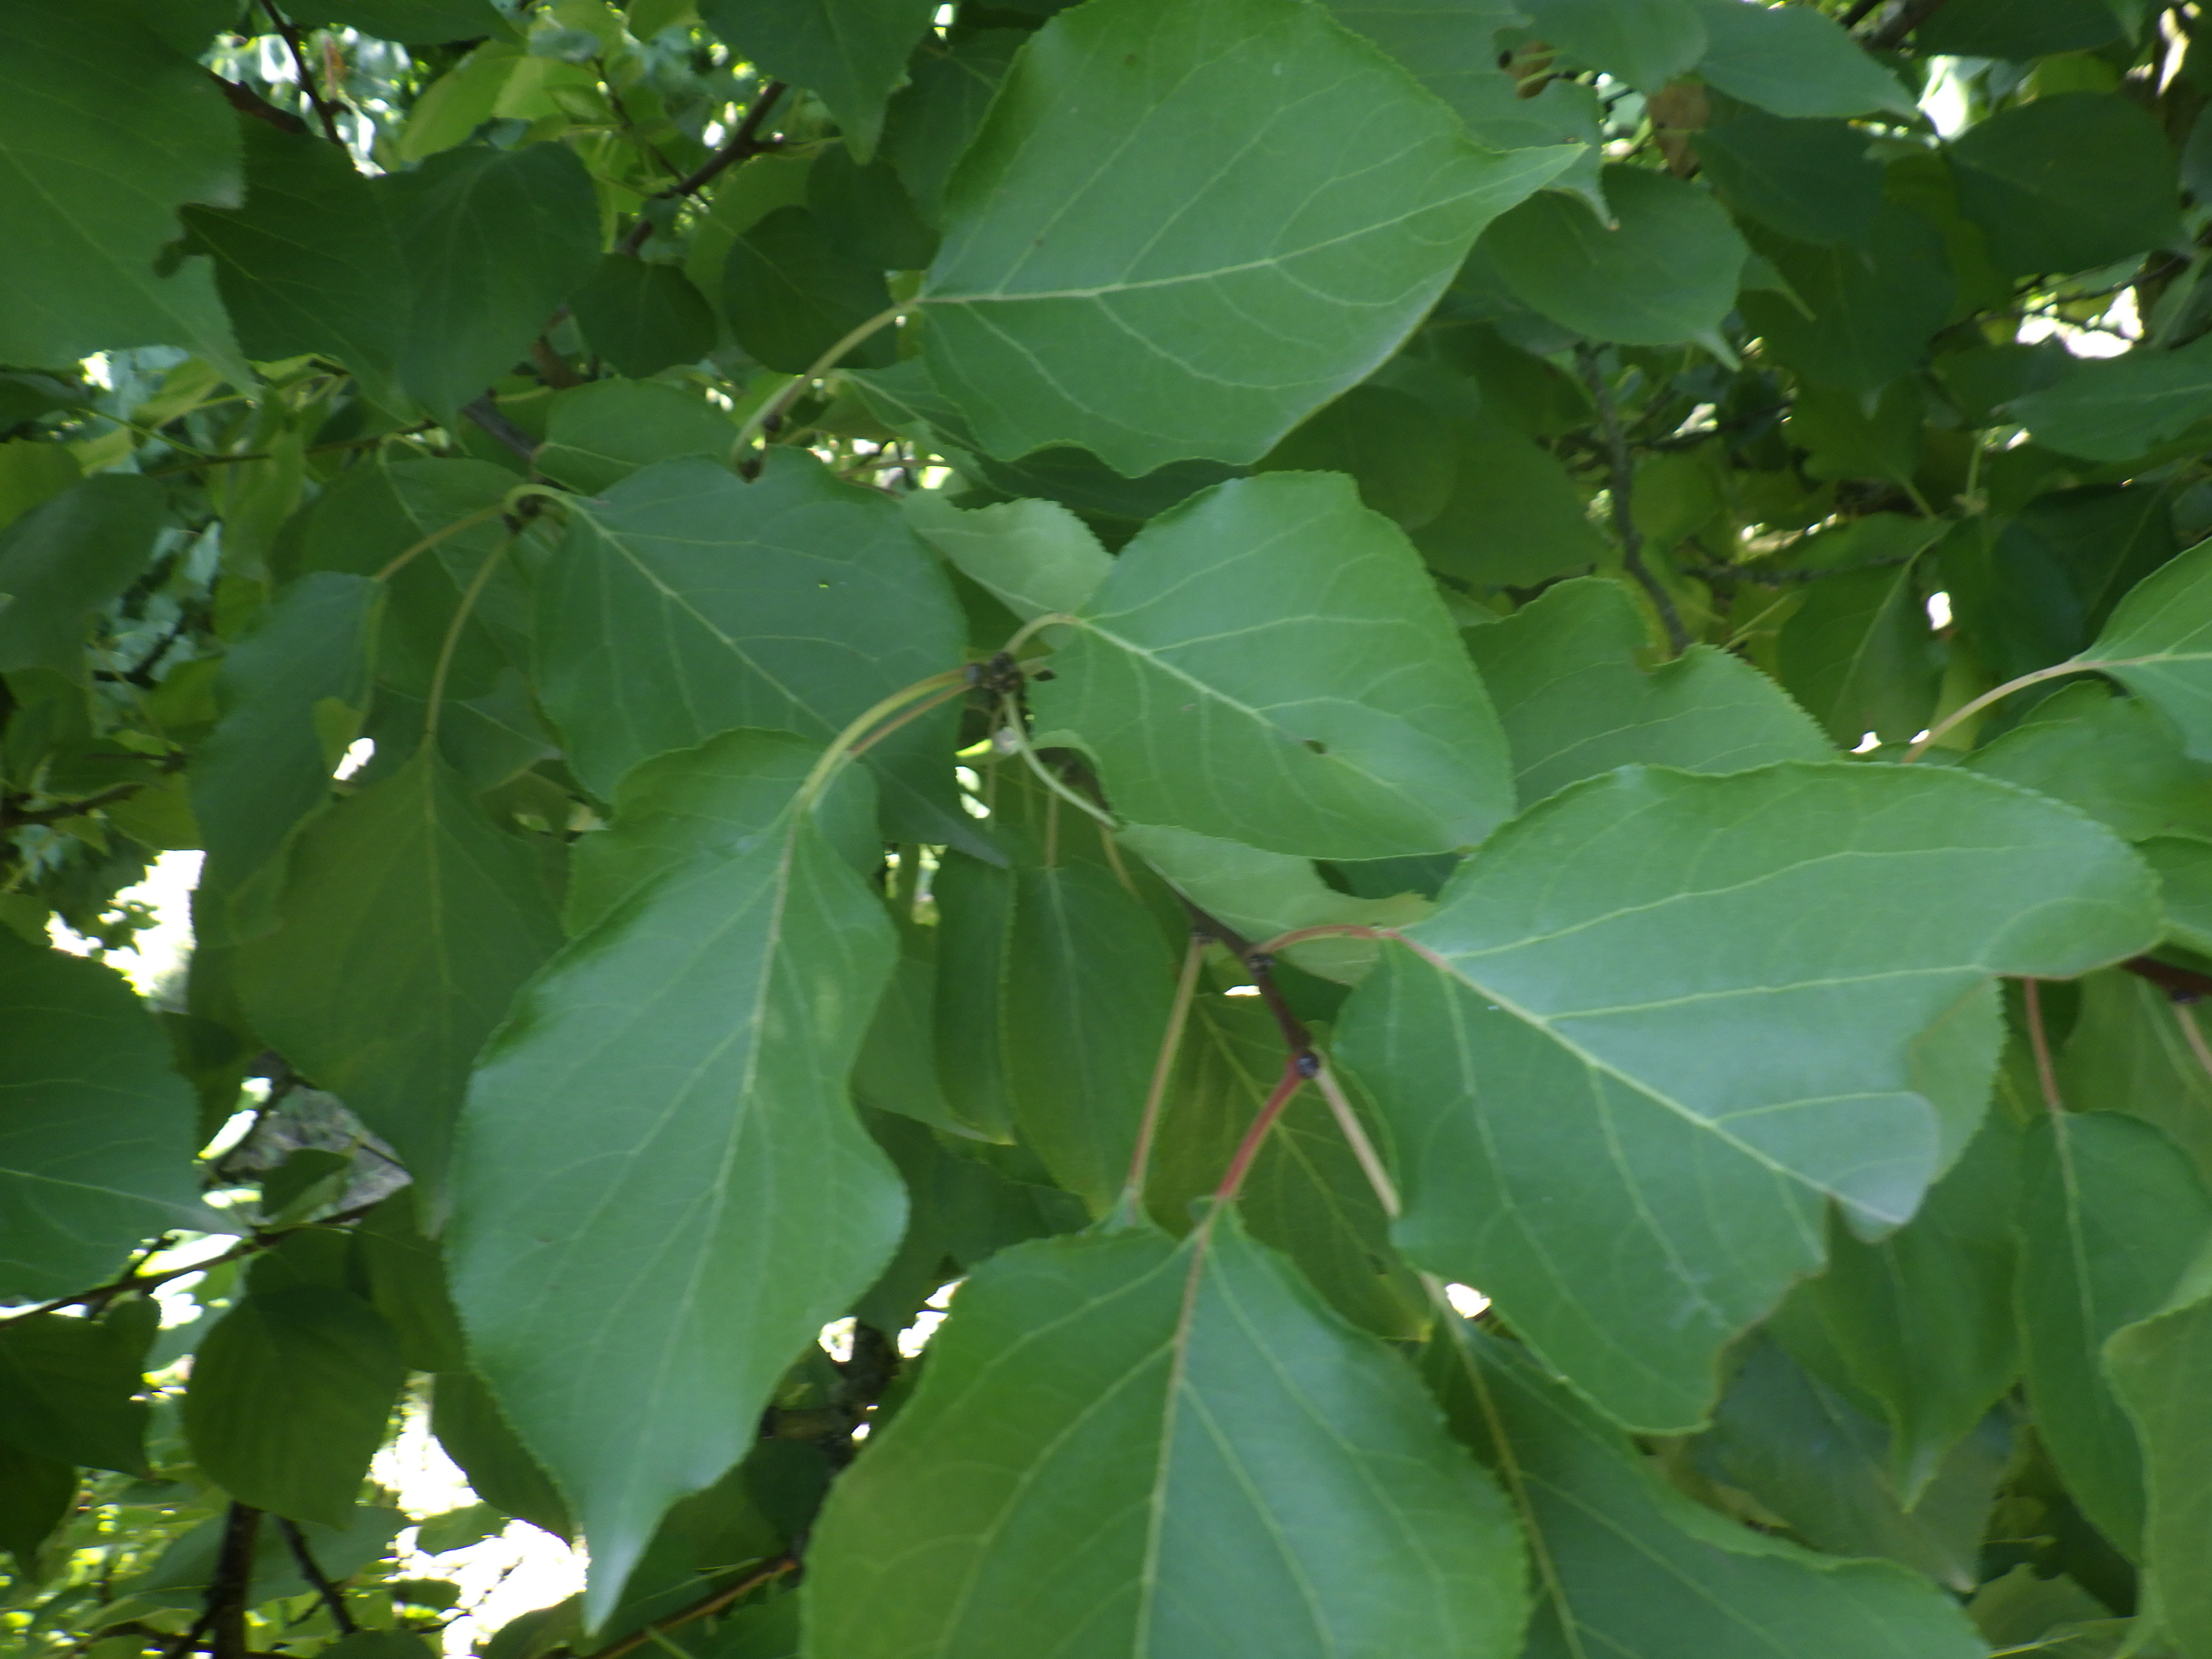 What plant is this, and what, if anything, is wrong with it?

apricot, bacterial spot, mechanical damage
